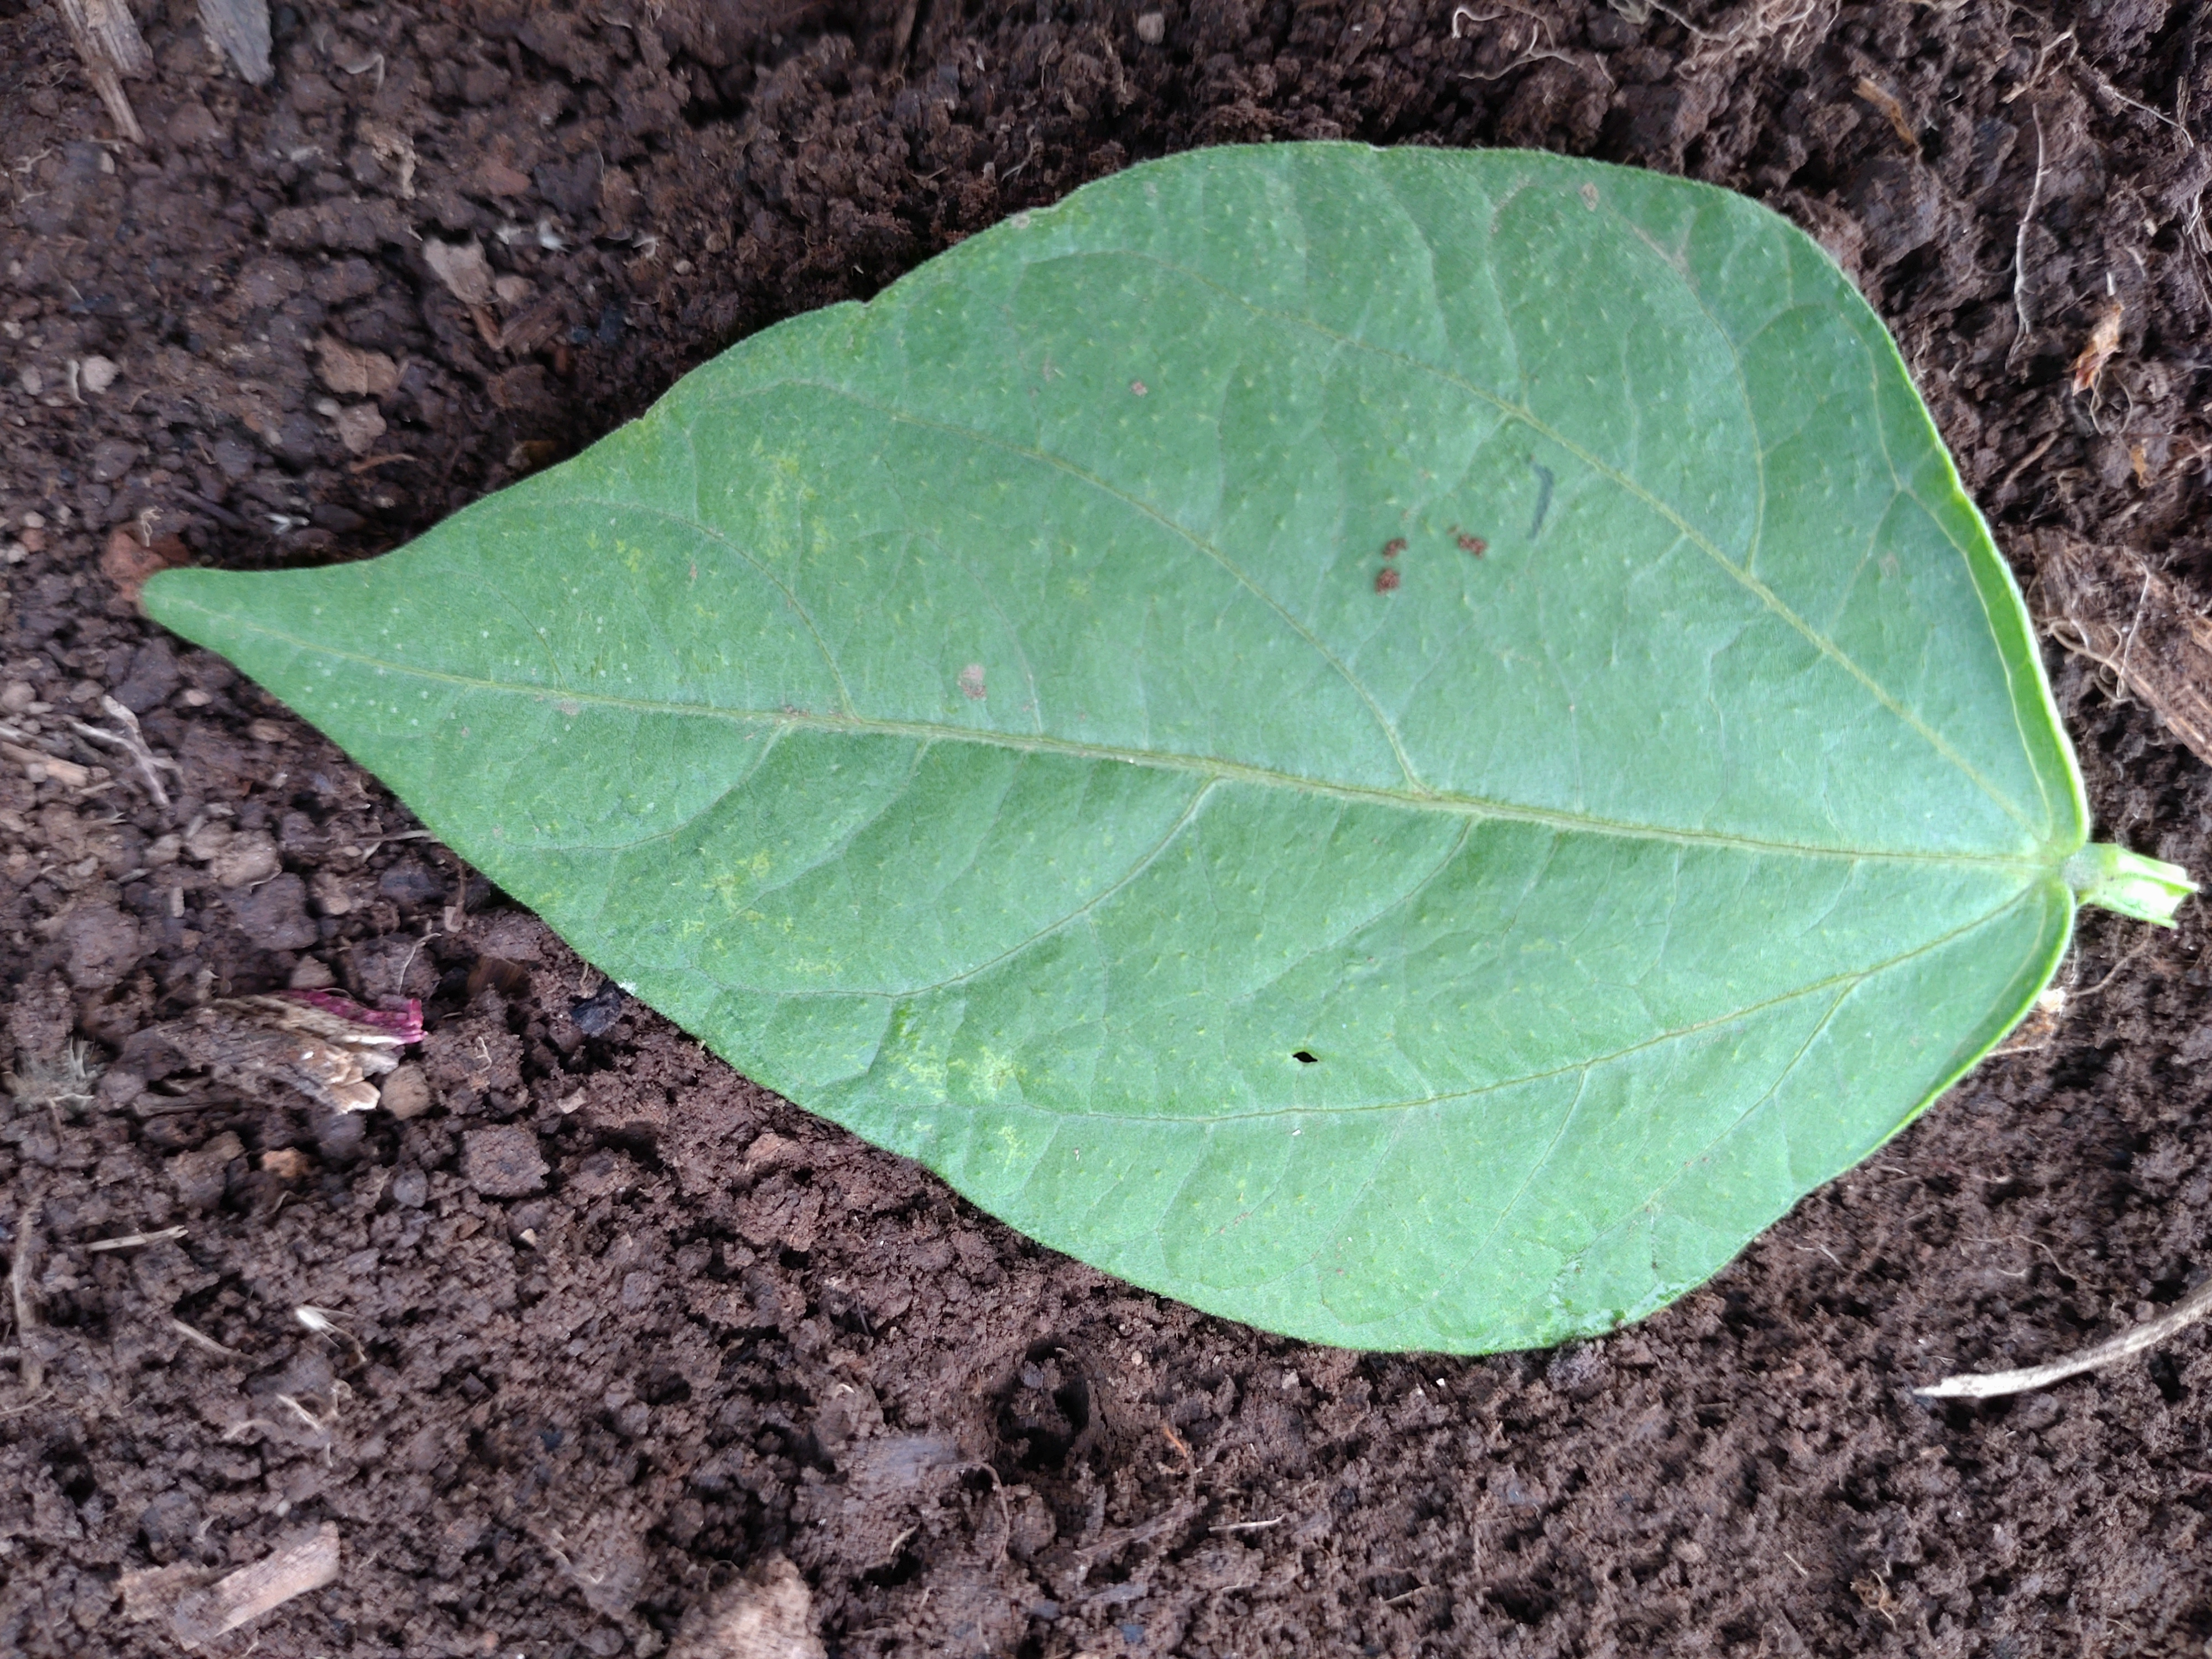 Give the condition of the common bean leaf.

healthy
